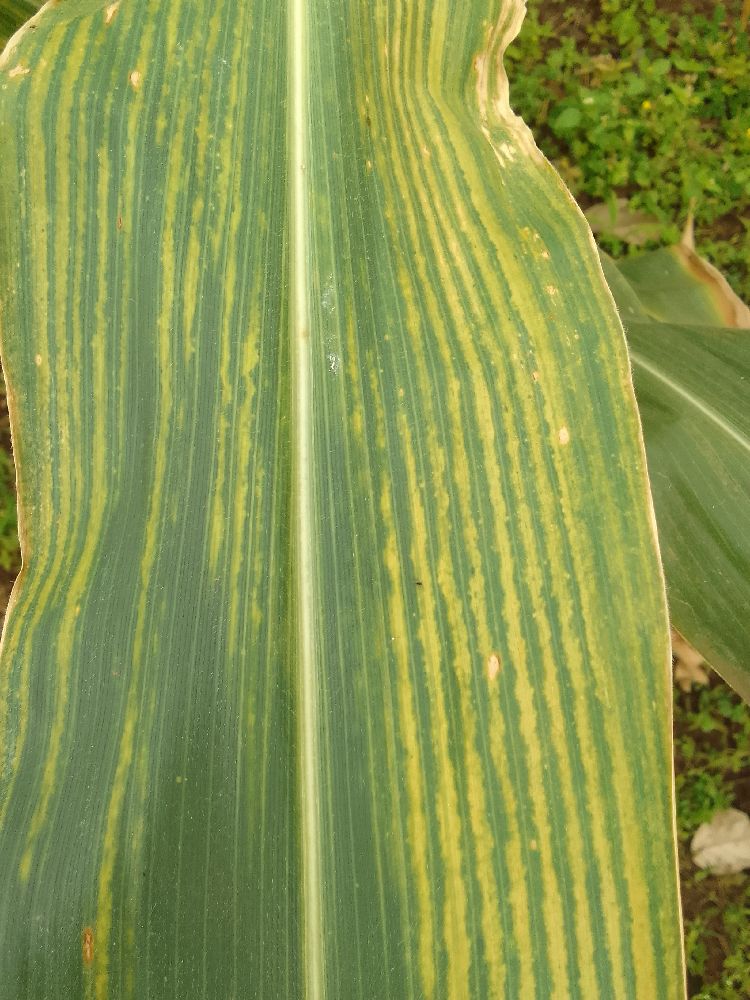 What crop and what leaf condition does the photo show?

maize, maize lethal necrosis
